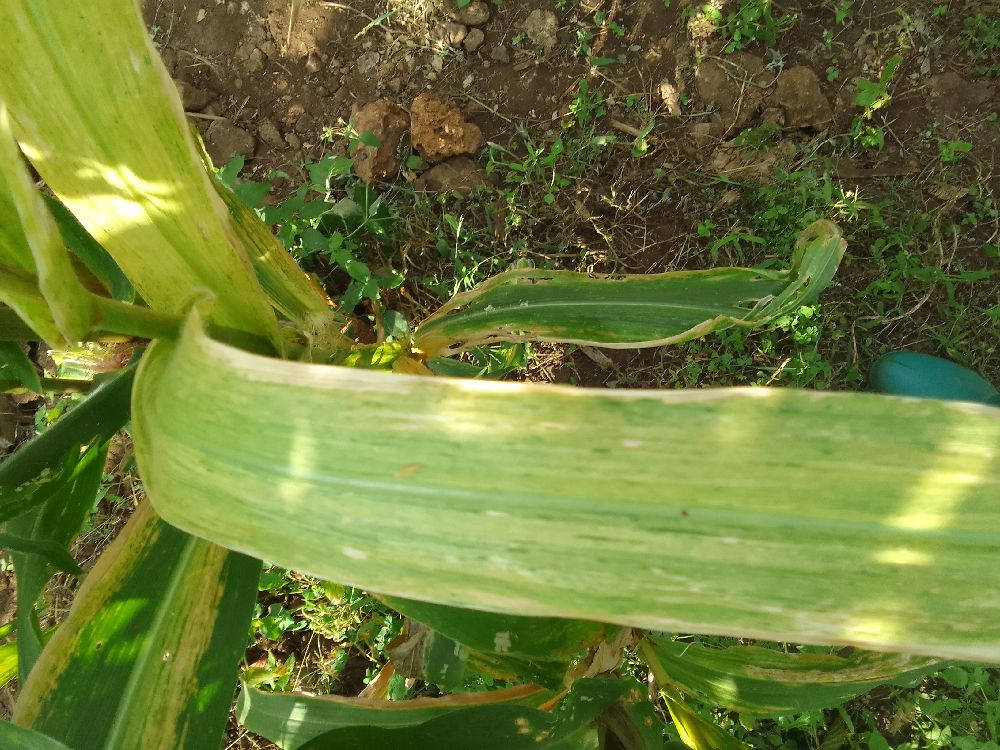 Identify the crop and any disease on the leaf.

maize, maize lethal necrosis
